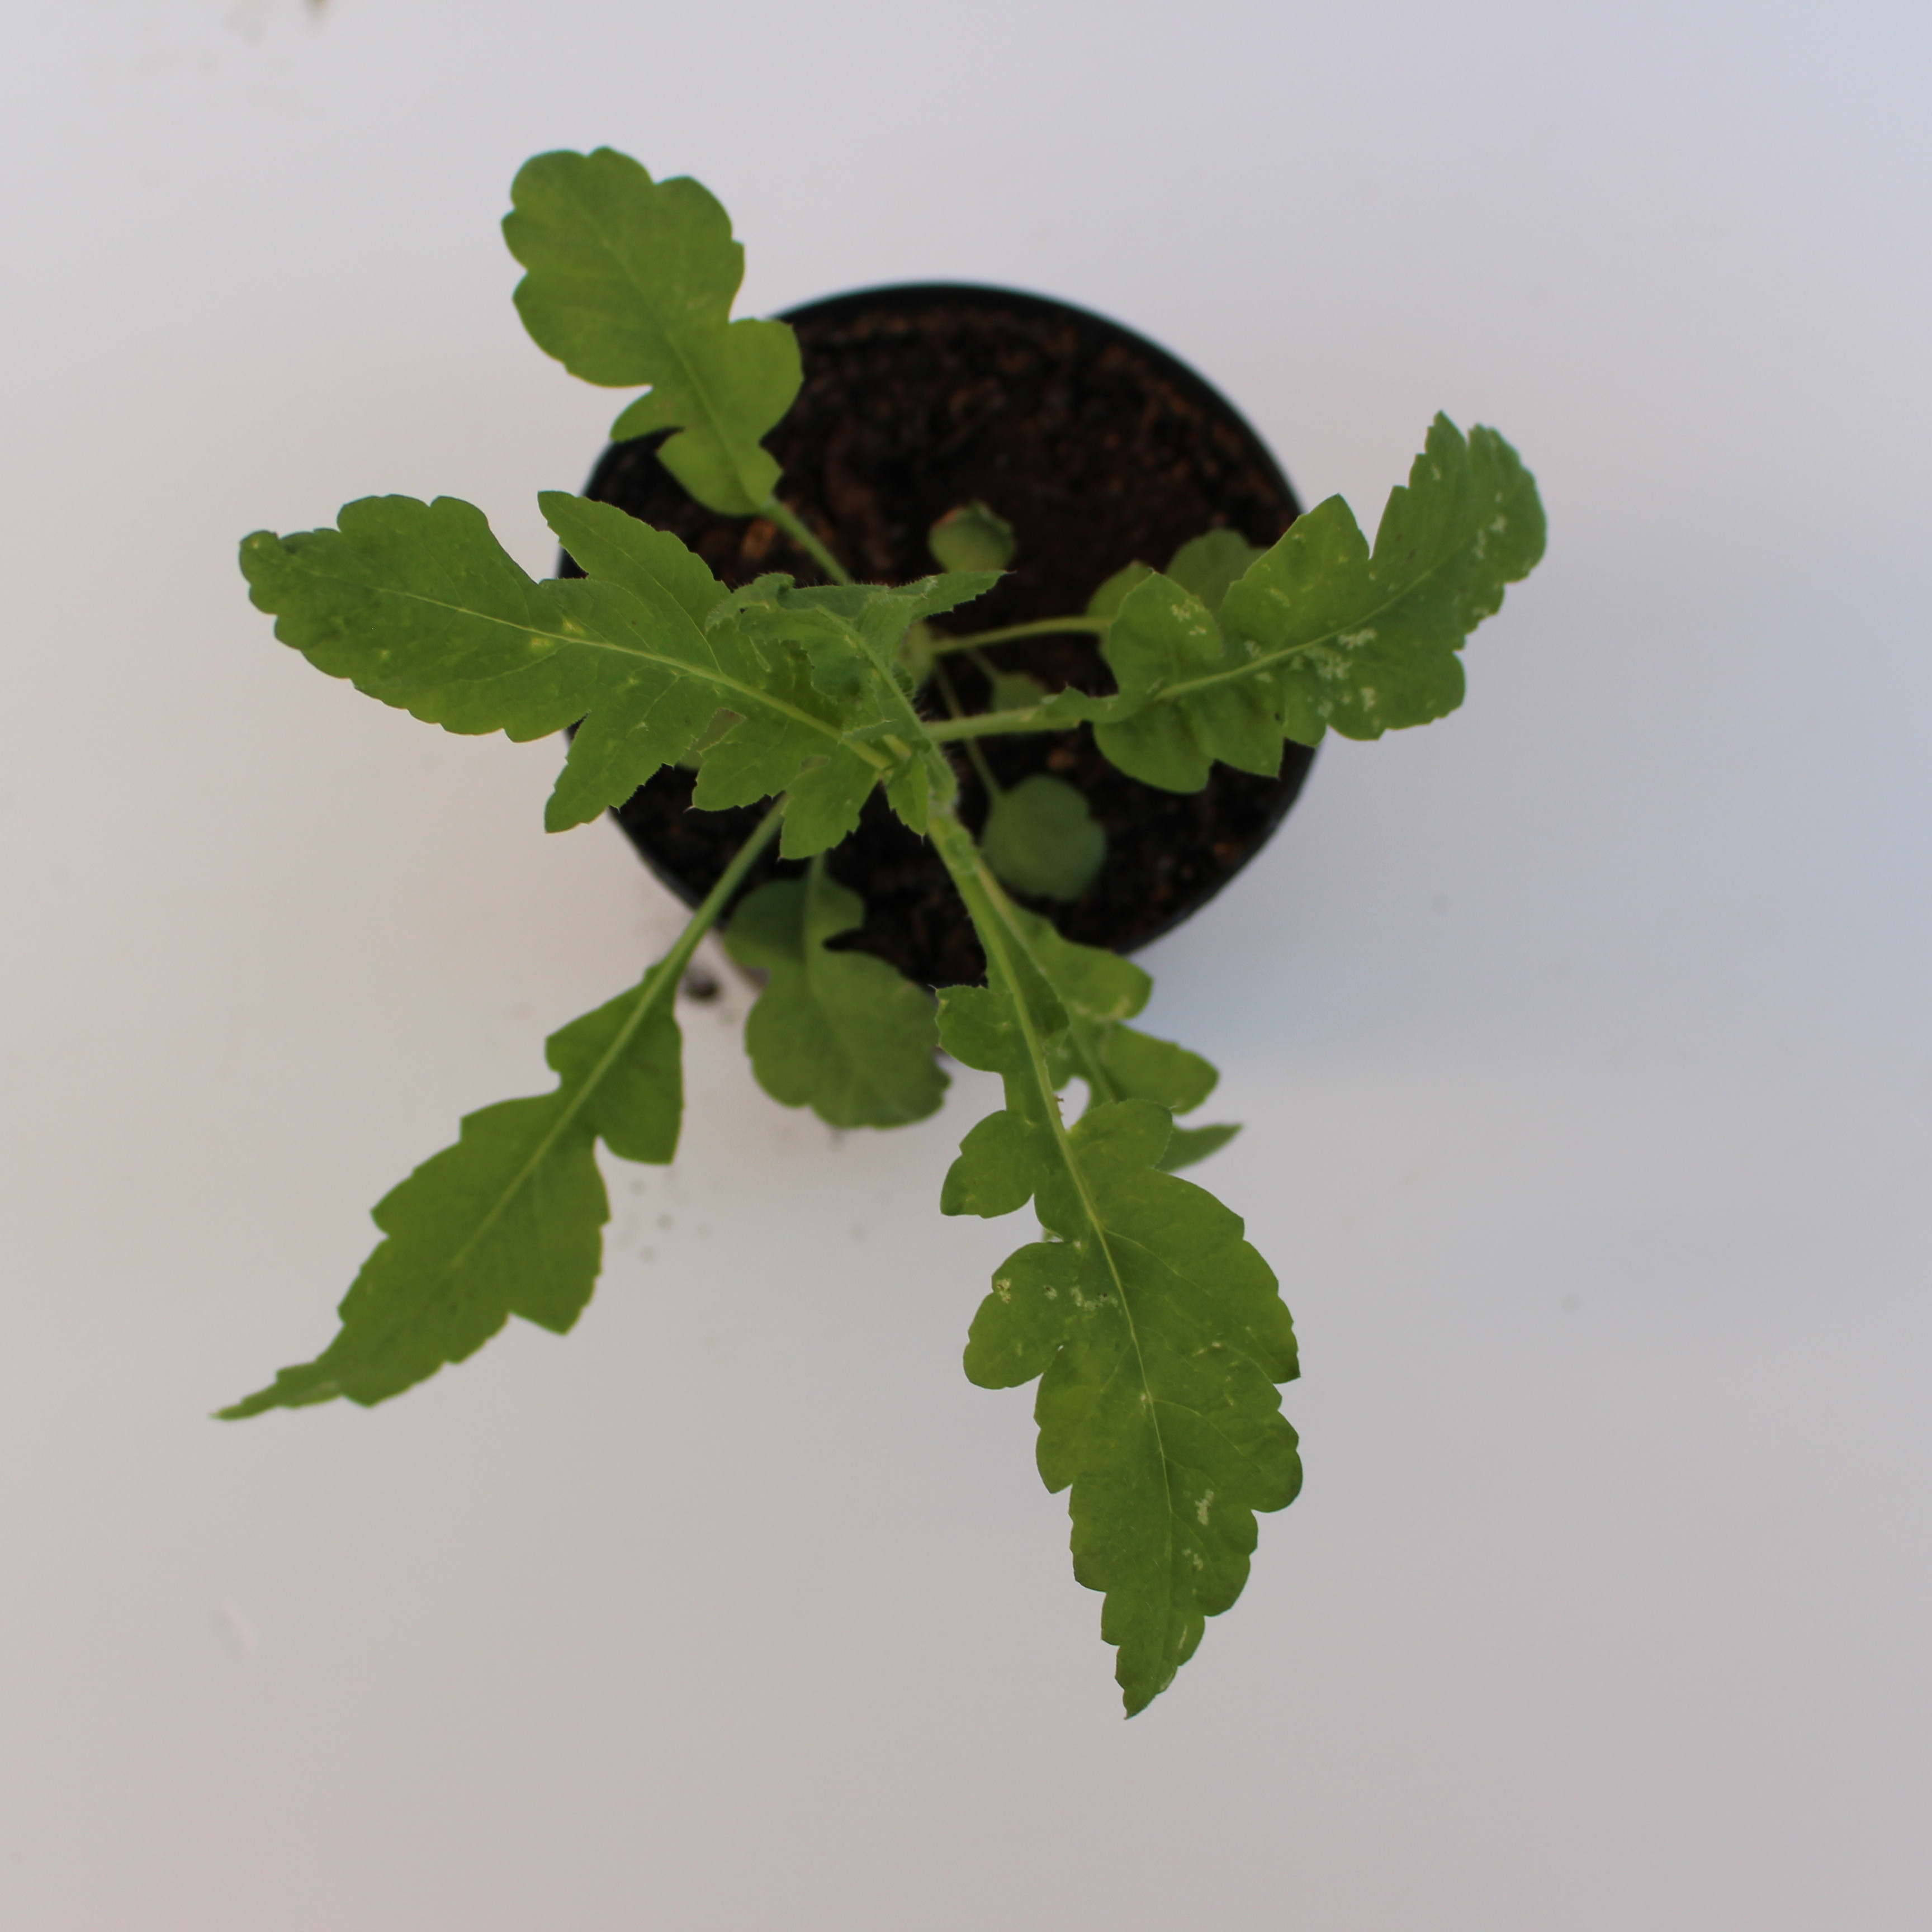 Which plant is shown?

Papaver rhoeas
